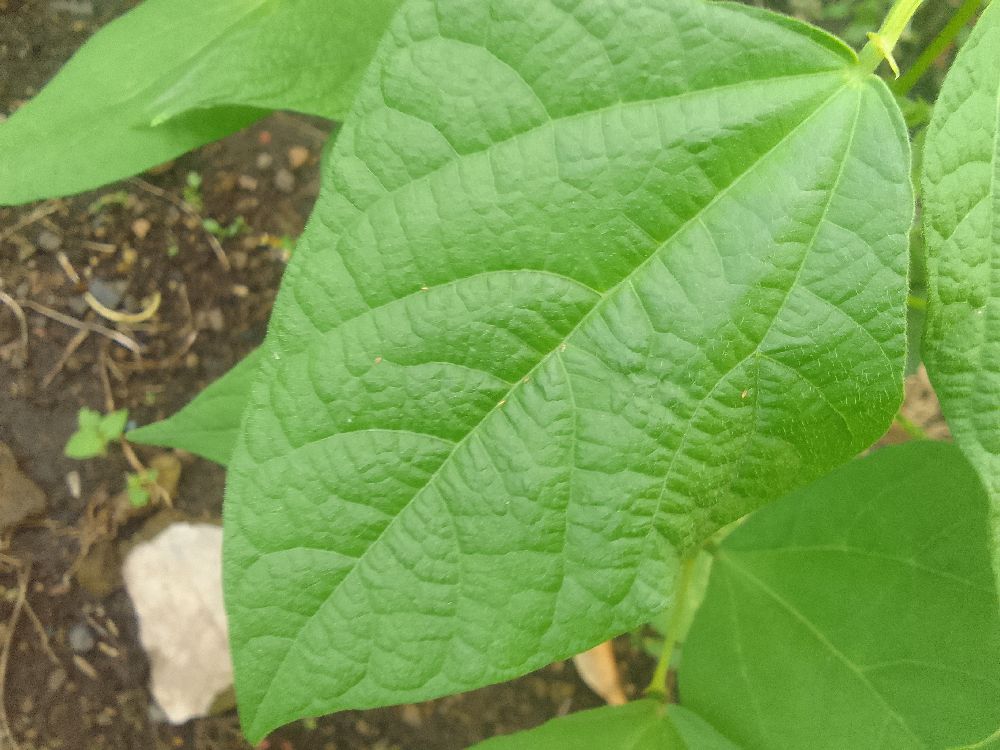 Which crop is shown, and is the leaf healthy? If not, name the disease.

common bean, healthy
